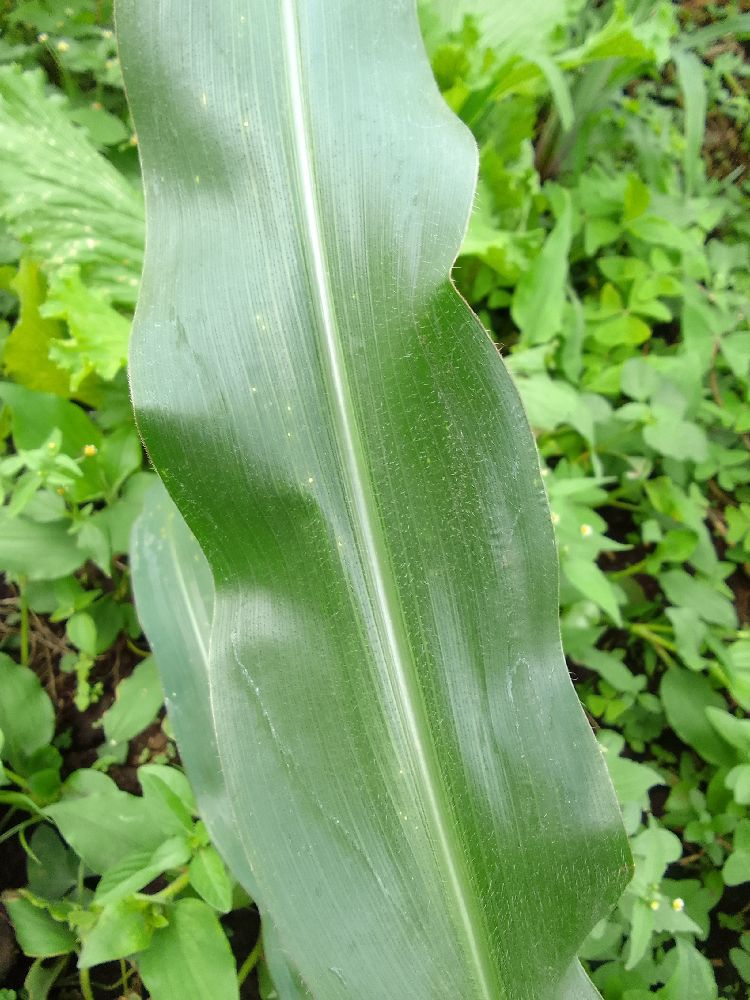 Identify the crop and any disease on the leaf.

maize, healthy
